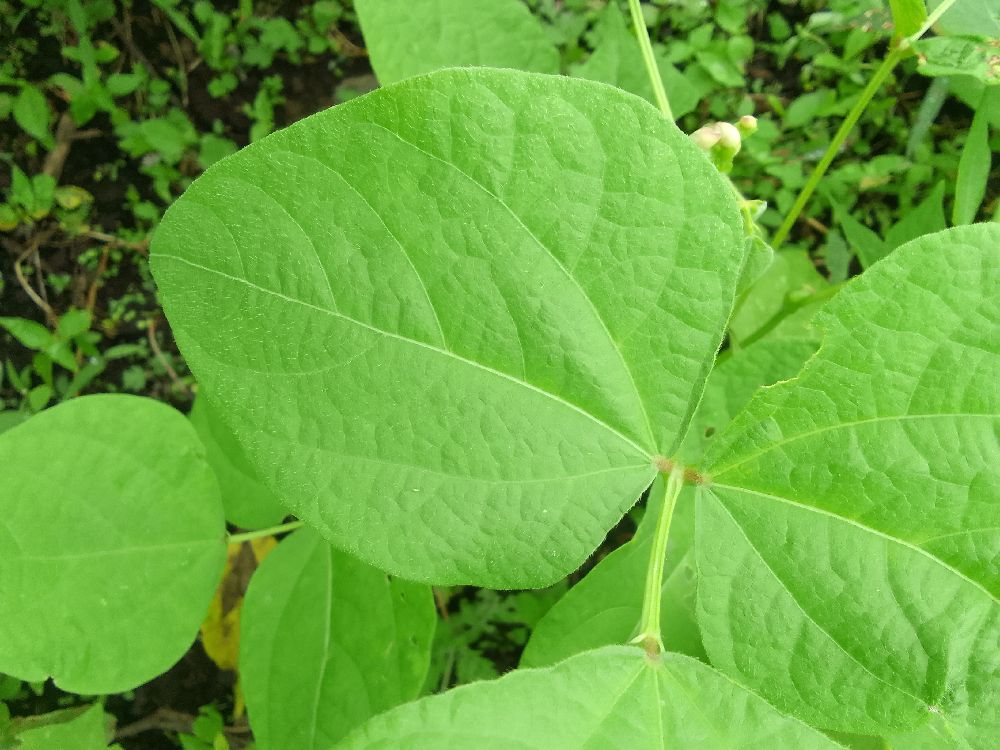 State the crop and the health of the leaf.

common bean, healthy
